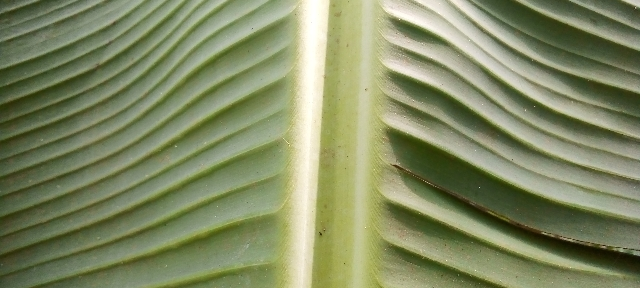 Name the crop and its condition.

banana, healthy
